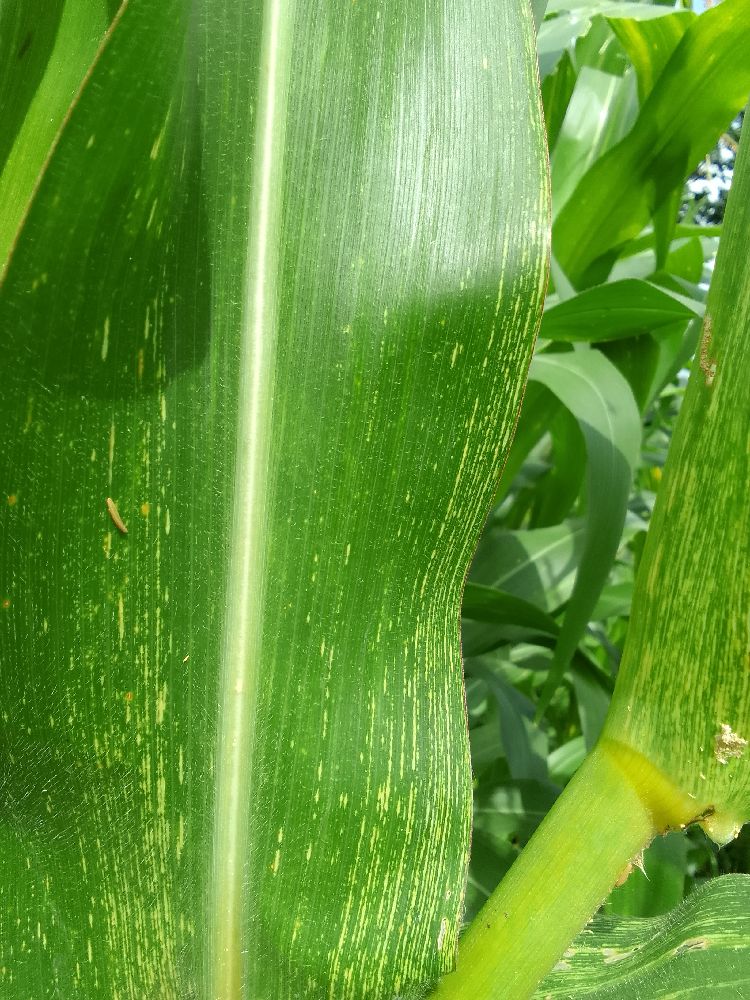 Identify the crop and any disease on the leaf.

maize, maize streak virus
